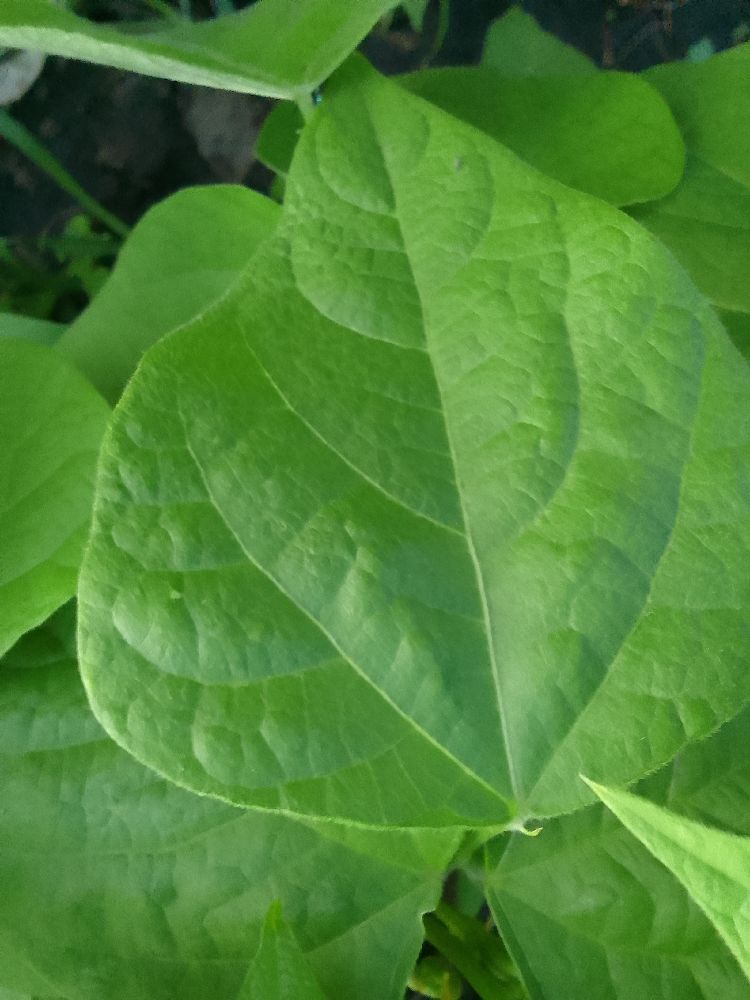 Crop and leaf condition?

common bean, healthy
